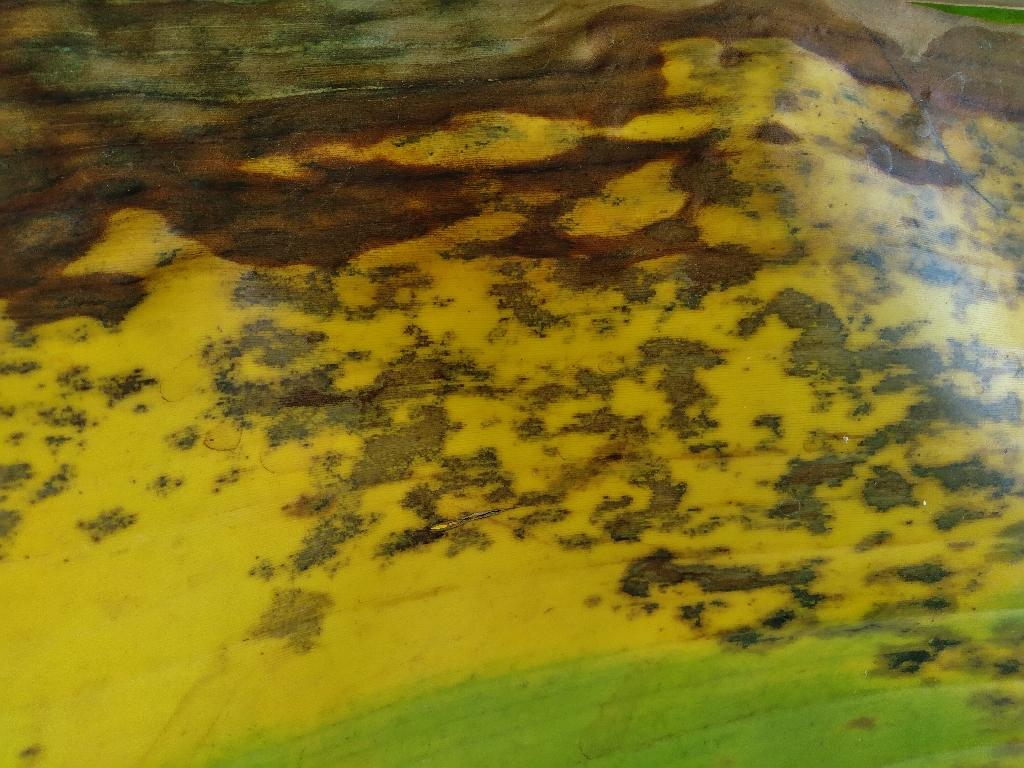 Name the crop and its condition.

banana, black sigatoka
